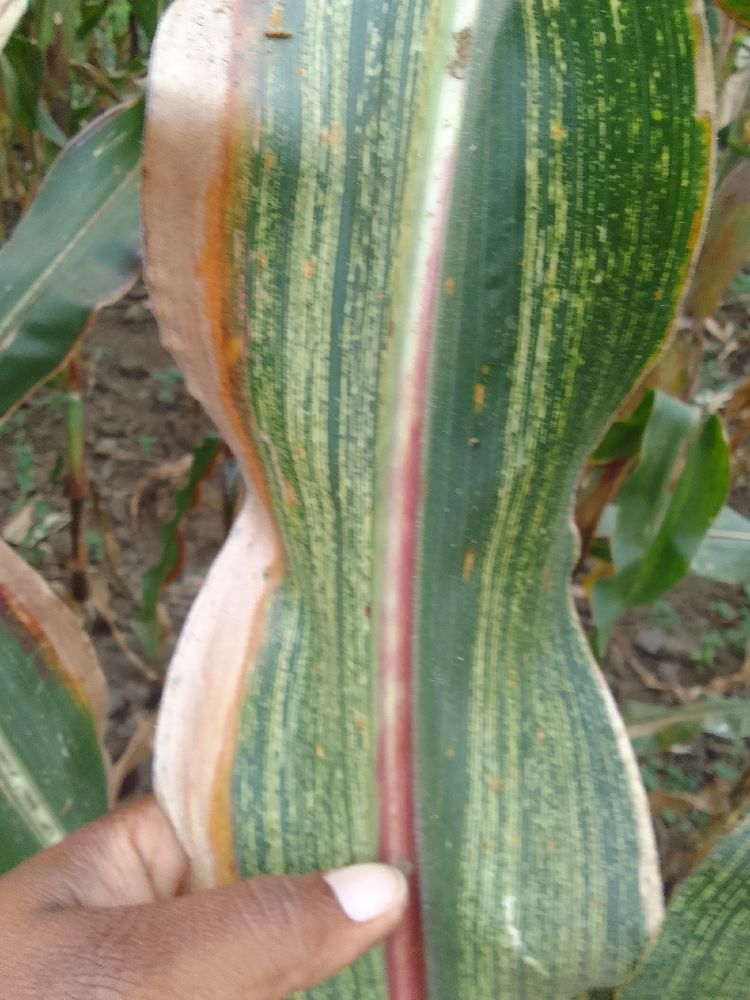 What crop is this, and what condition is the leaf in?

maize, maize streak virus
